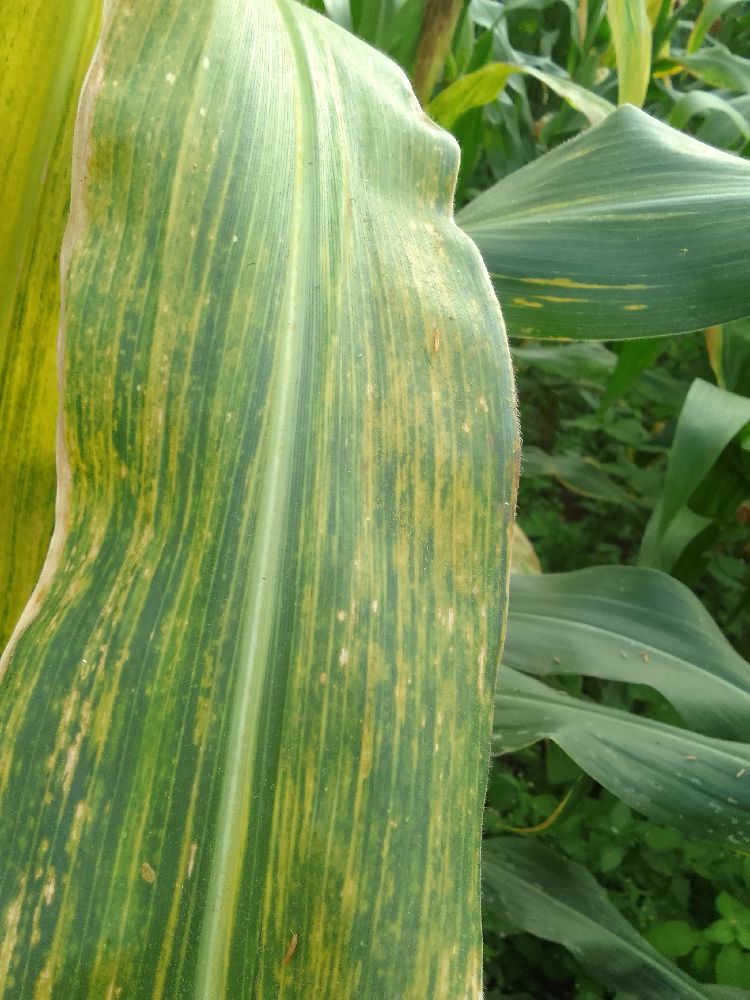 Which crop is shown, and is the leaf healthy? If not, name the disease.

maize, maize lethal necrosis
